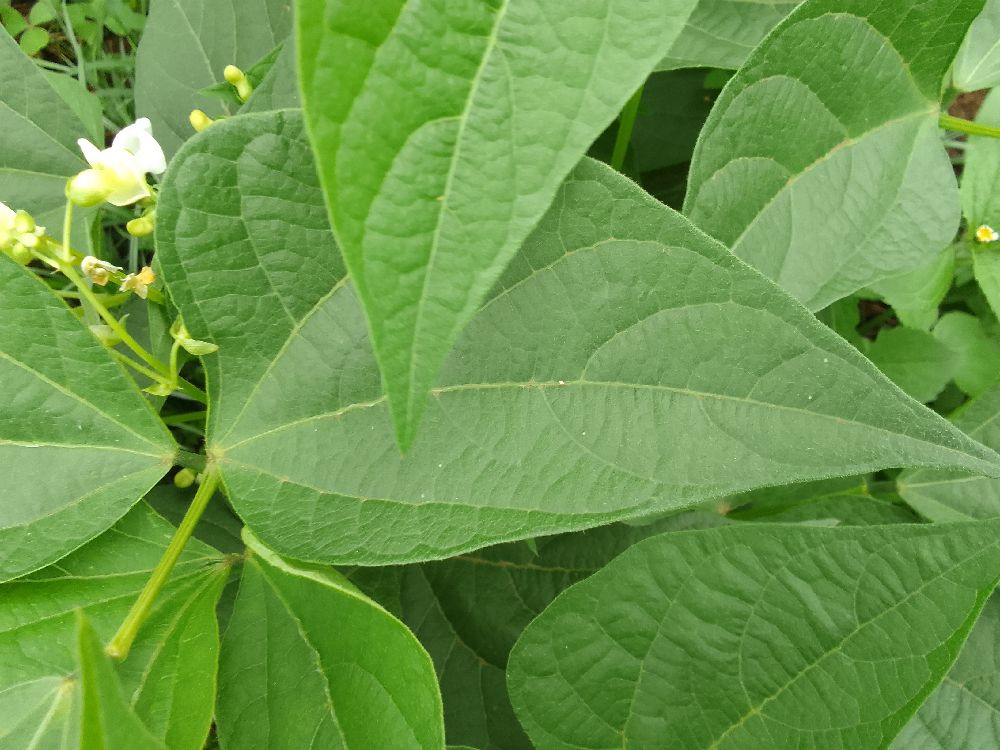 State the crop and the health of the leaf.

common bean, healthy
